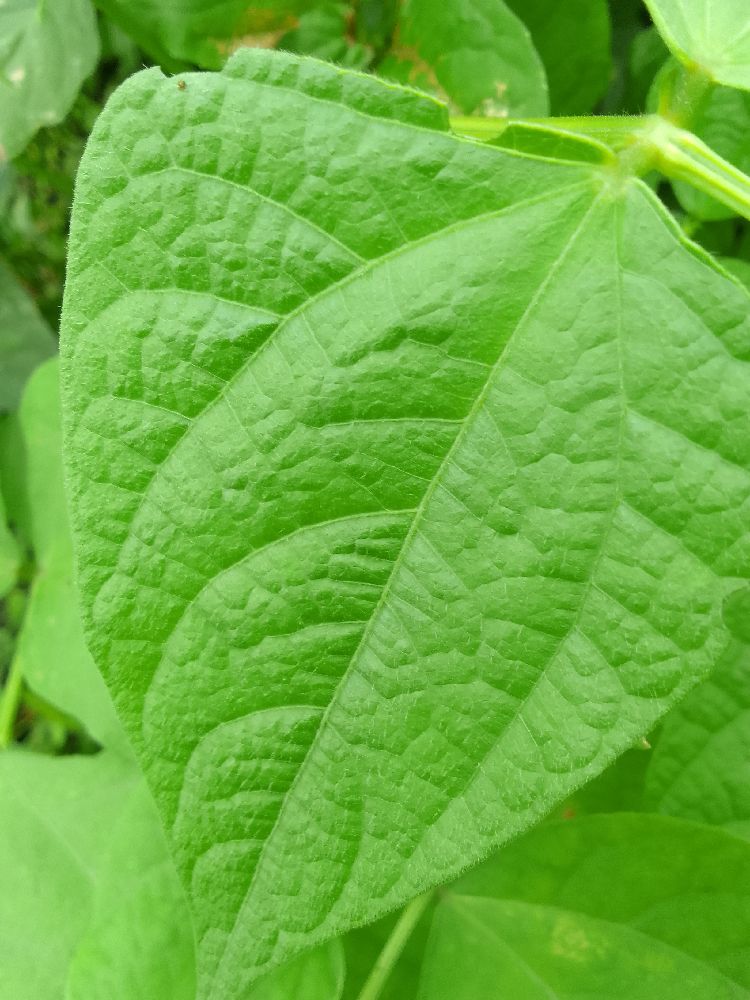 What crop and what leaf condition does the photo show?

common bean, healthy
